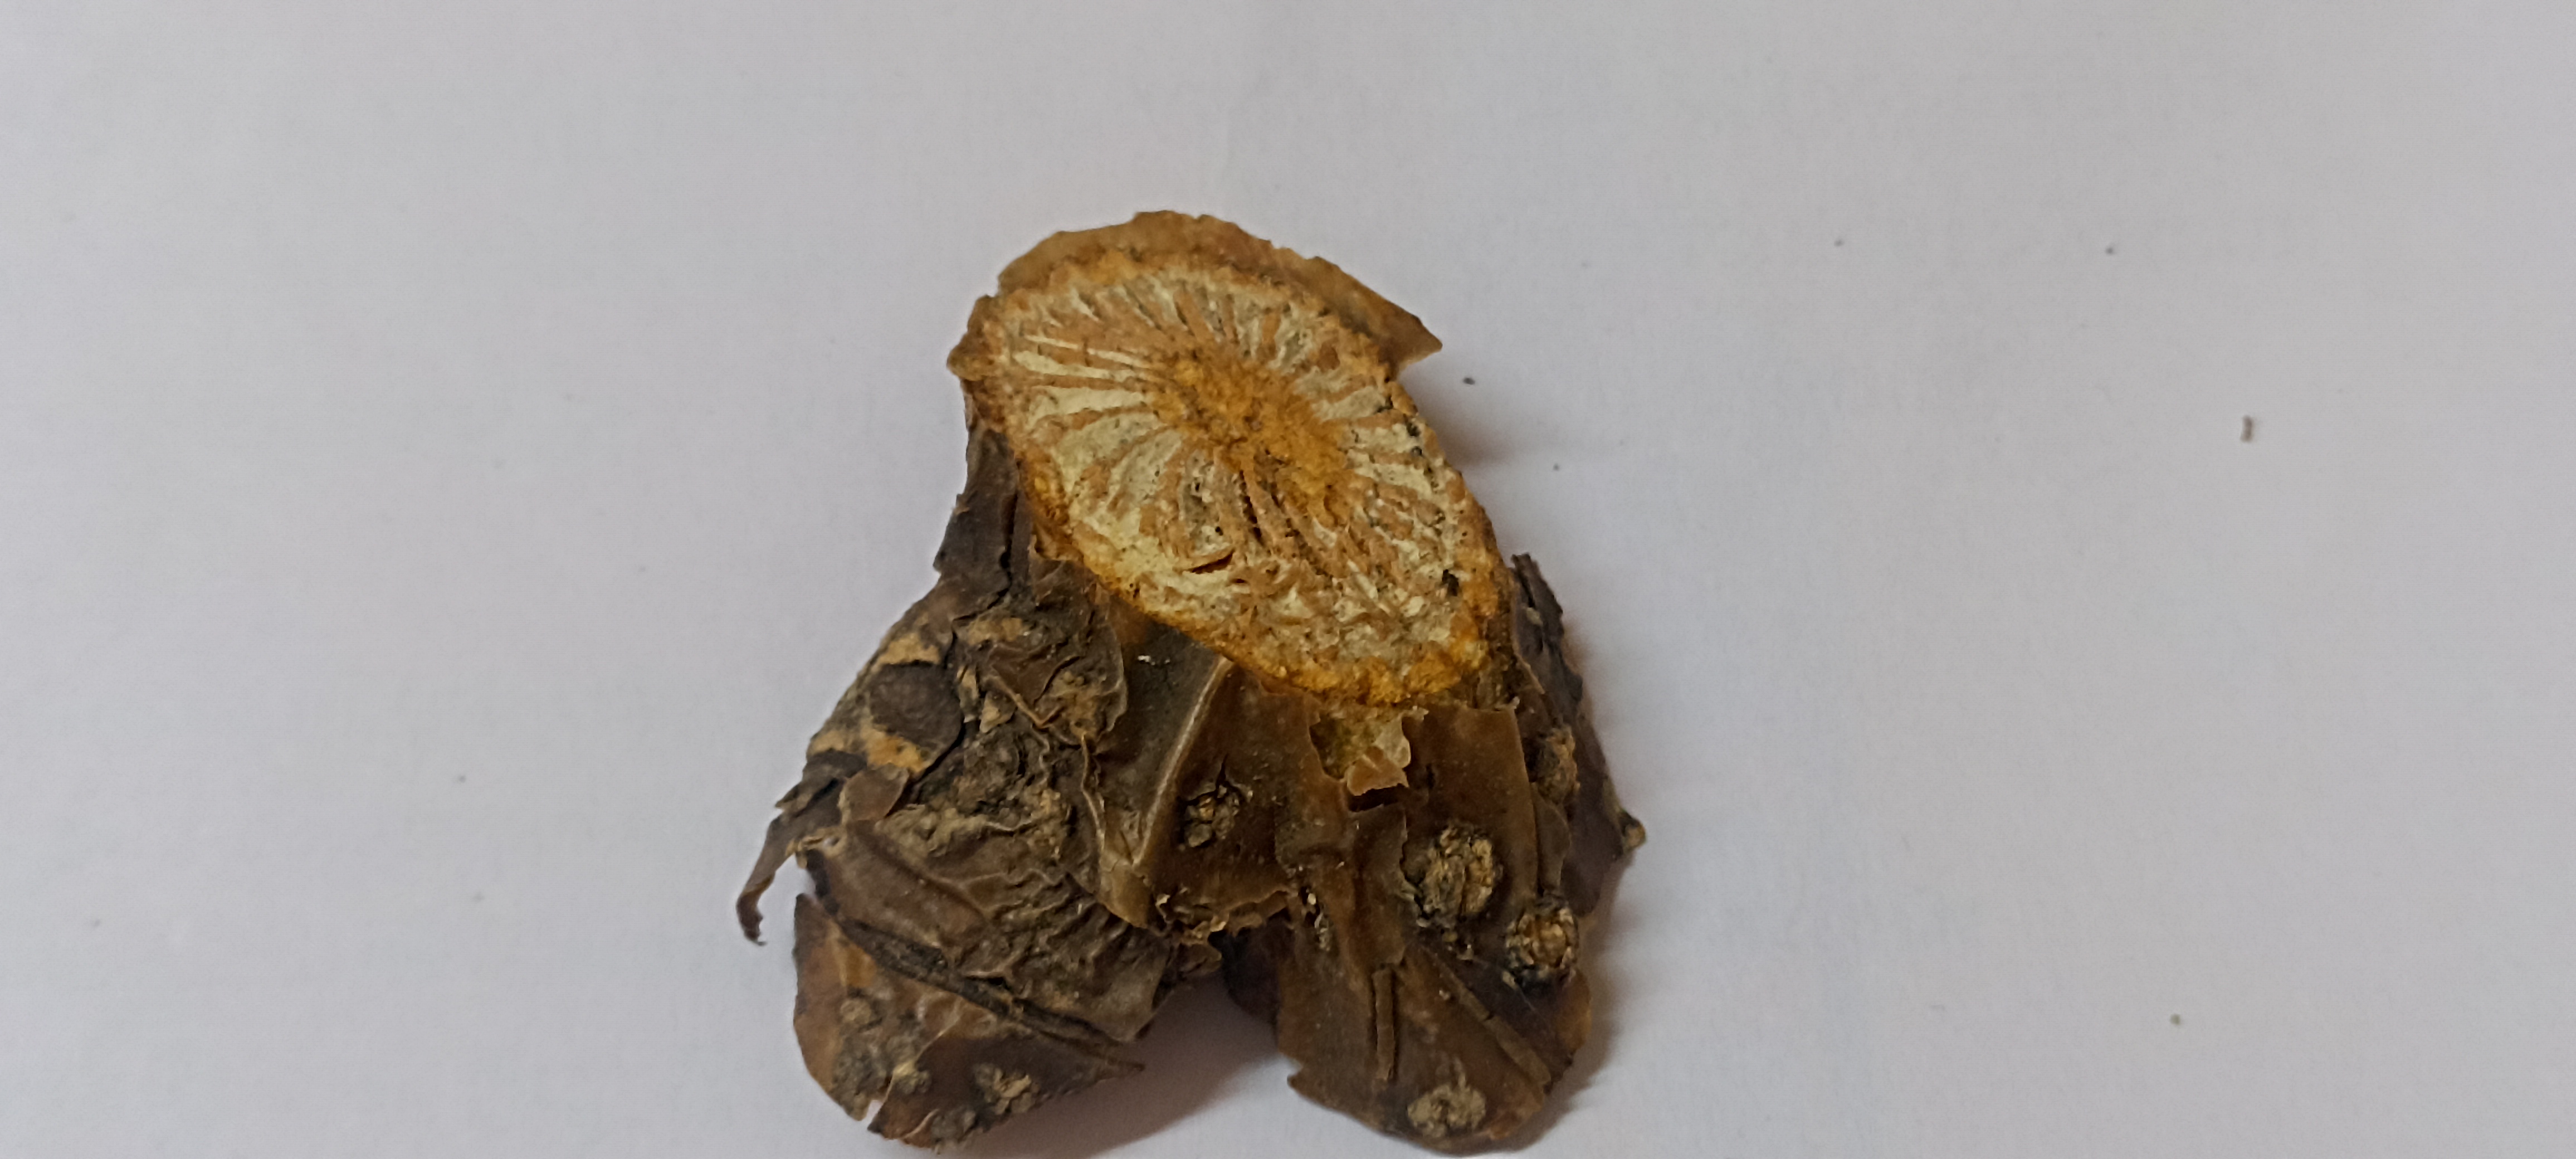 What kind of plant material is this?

gulvel
